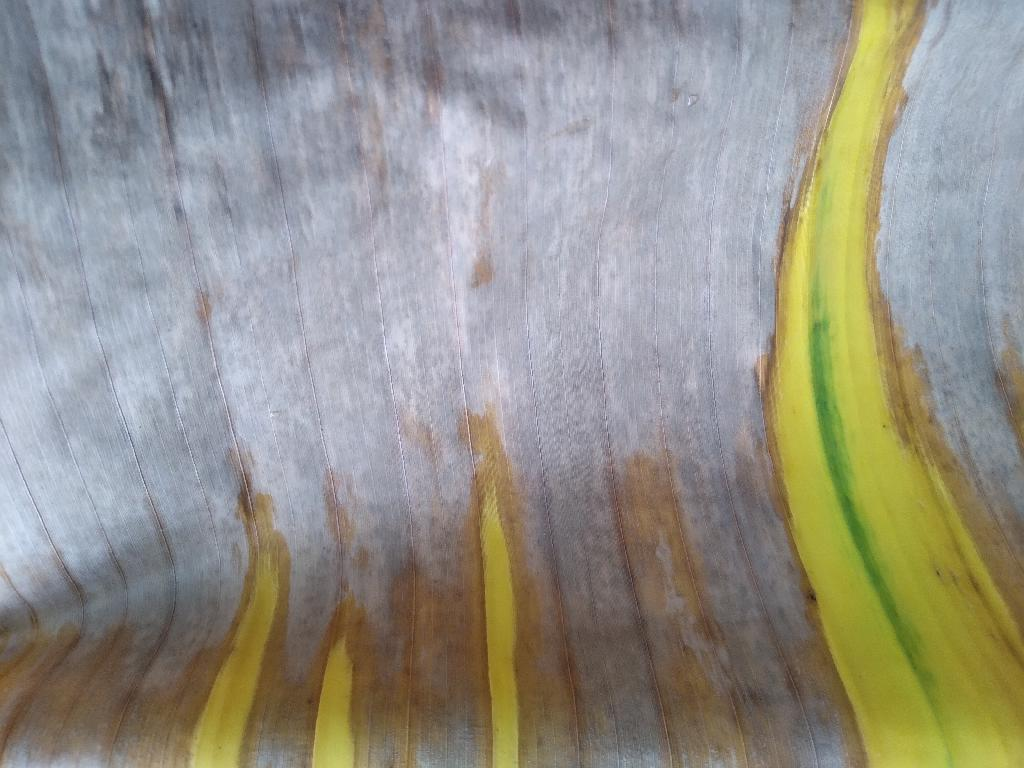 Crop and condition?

banana, fusarium wilt race 1
